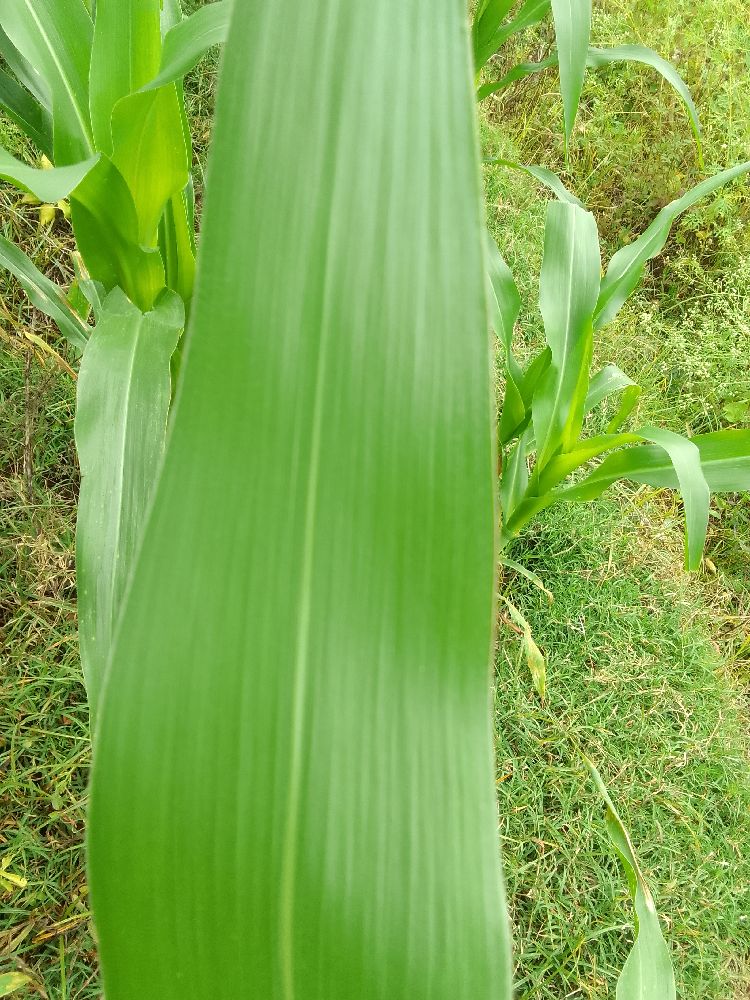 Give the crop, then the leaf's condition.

maize, healthy
